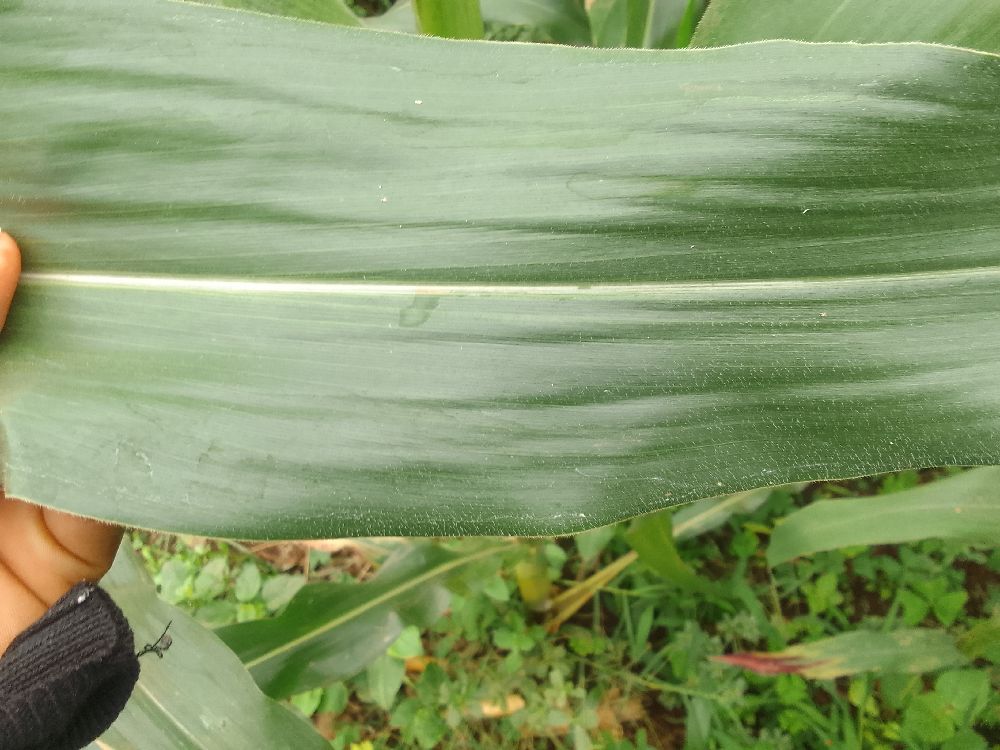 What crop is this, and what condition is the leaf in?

maize, healthy
